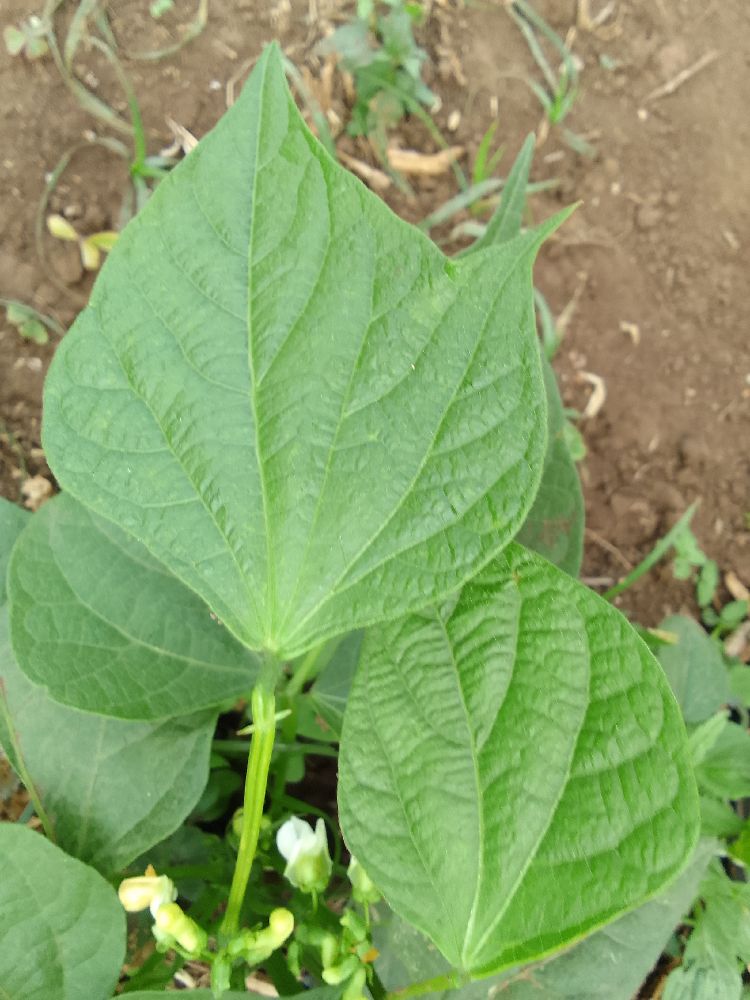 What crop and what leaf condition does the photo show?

common bean, healthy
